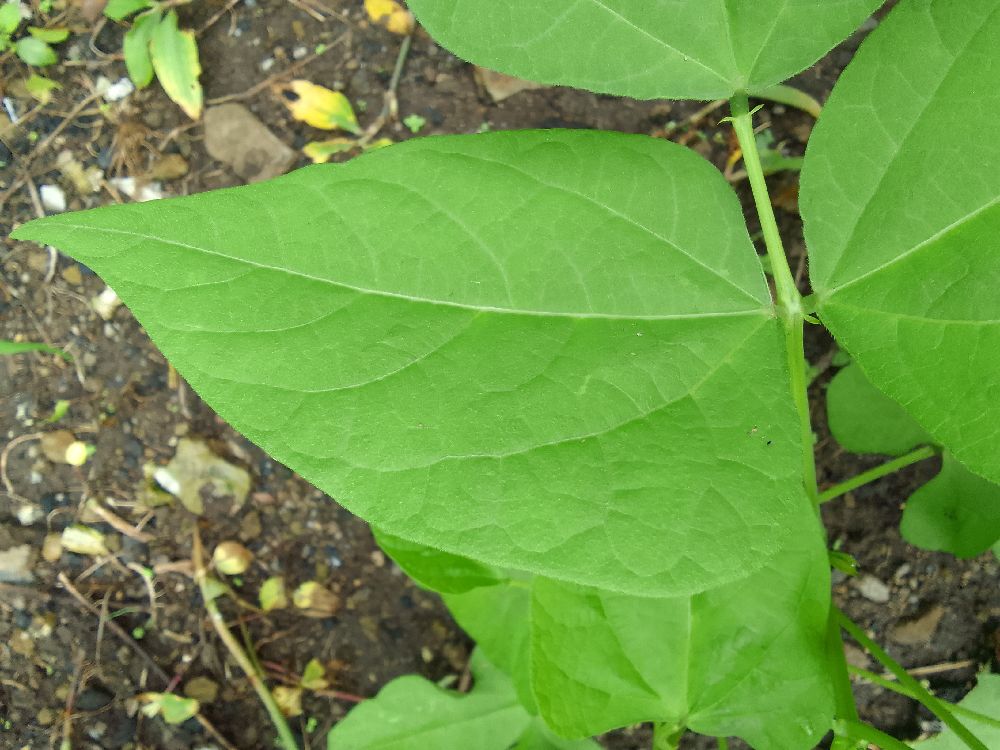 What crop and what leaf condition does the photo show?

common bean, healthy
